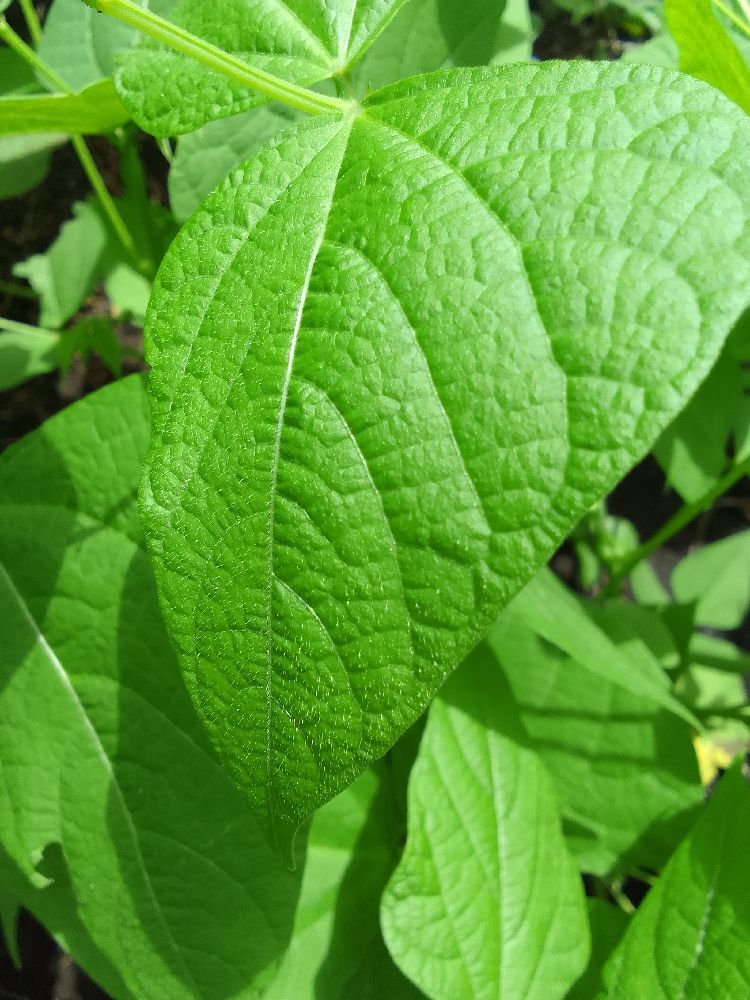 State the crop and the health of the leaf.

common bean, healthy
